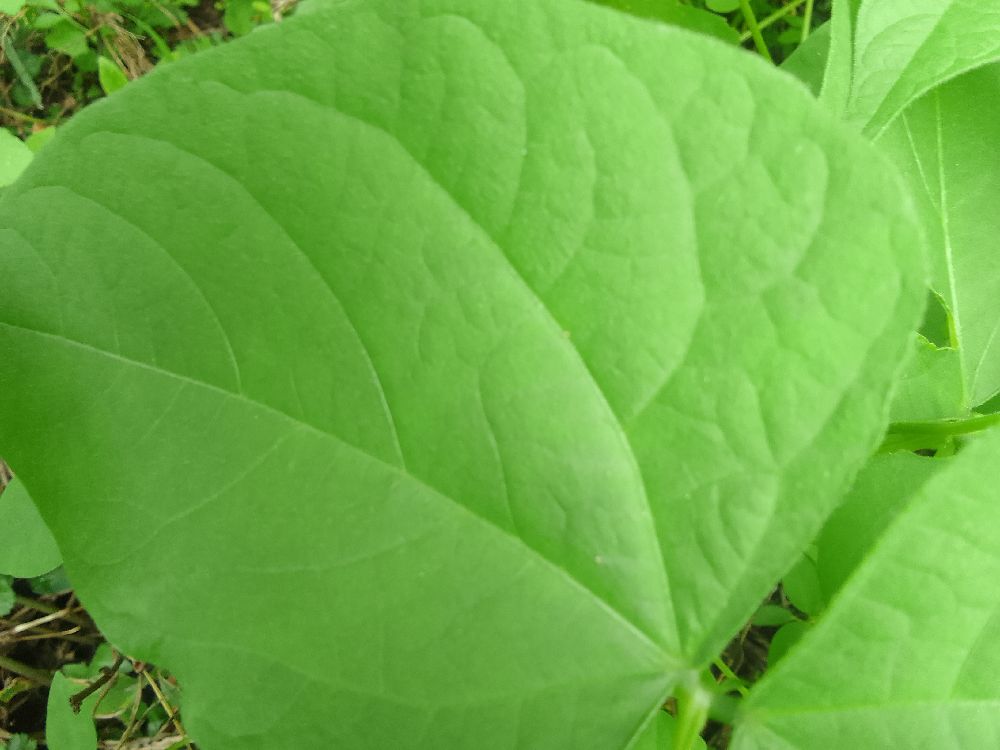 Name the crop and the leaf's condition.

common bean, healthy
